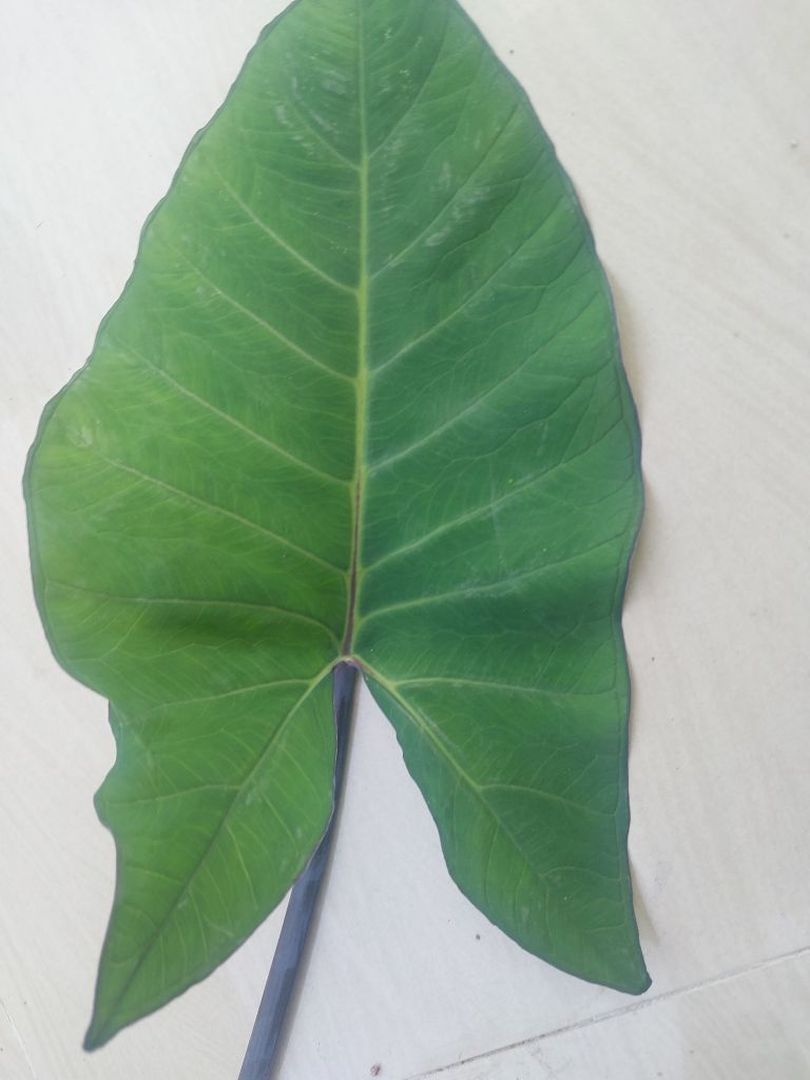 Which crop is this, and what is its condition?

taro, healthy
